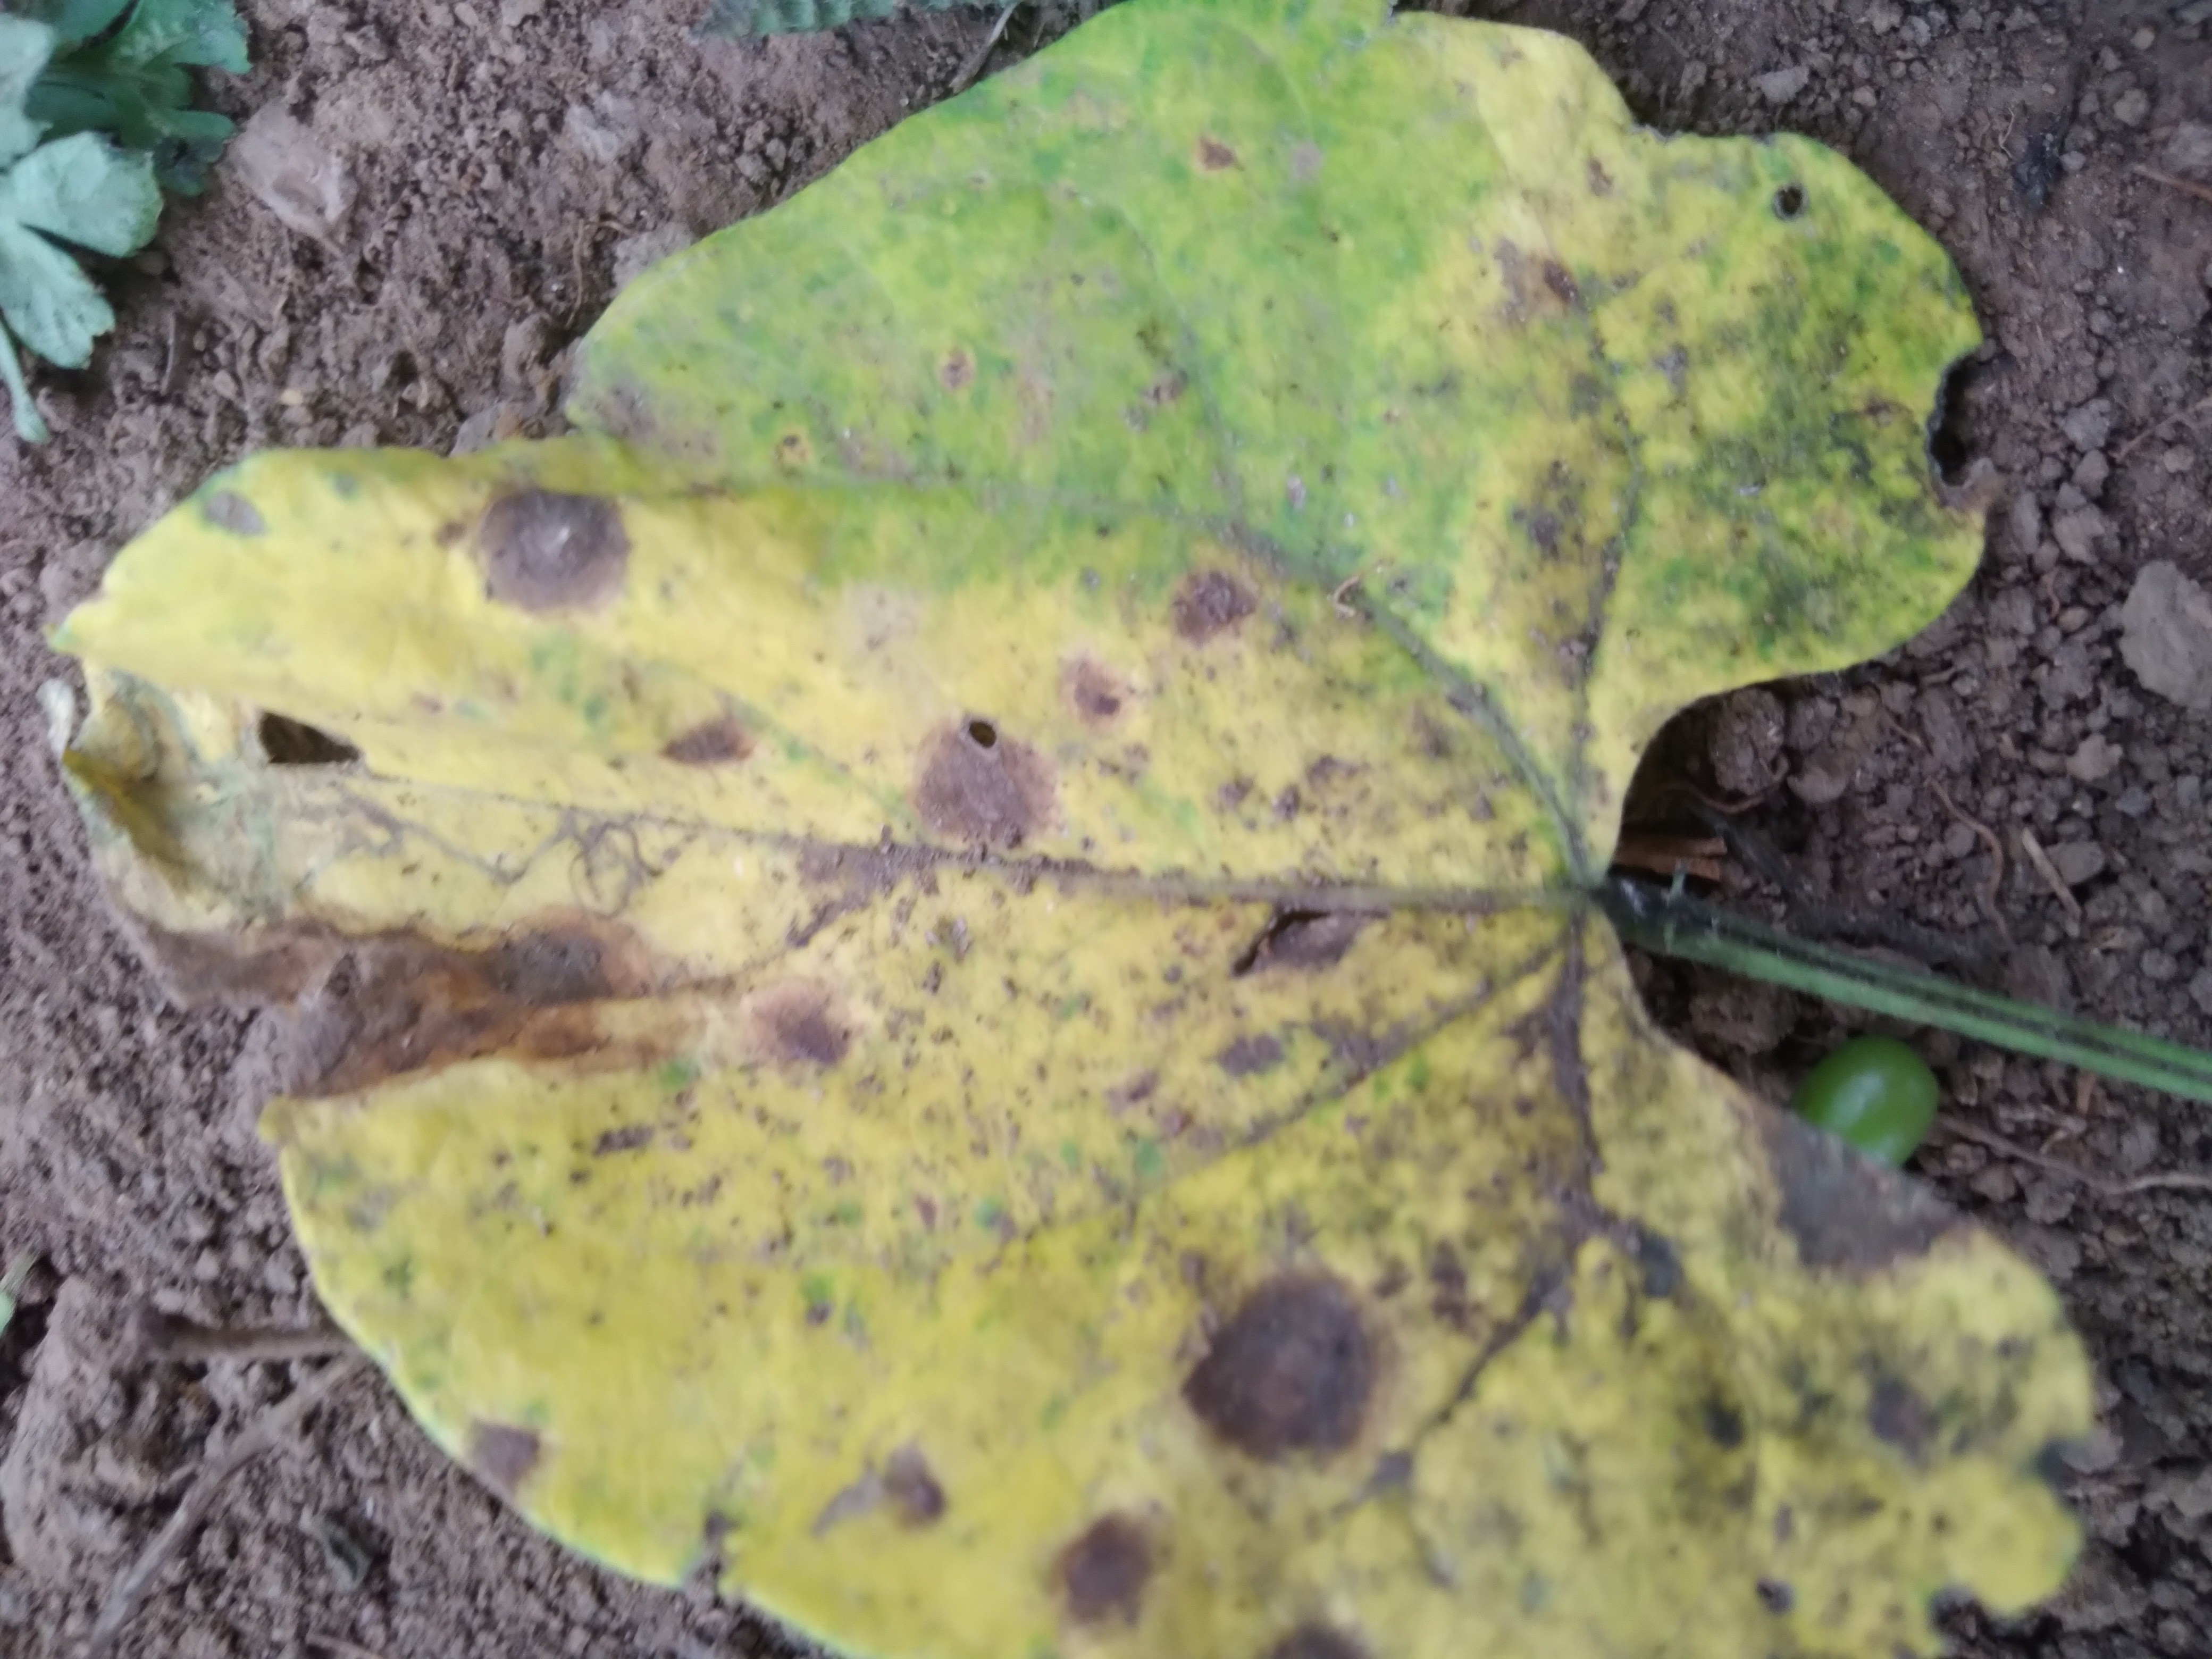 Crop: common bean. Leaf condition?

rust
